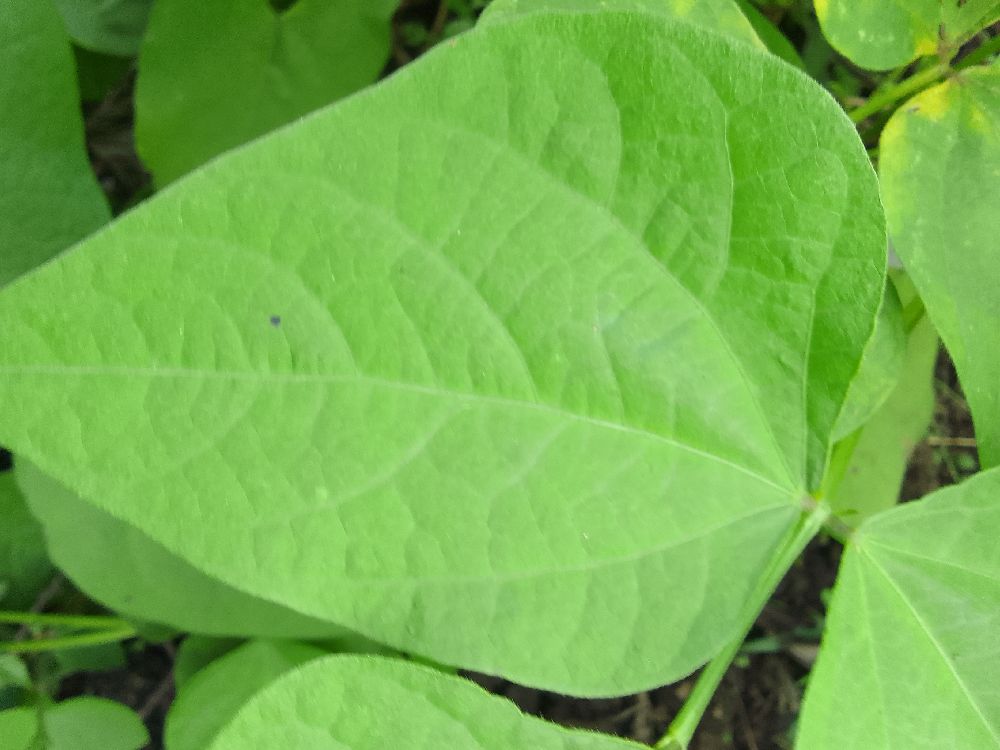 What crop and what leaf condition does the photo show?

common bean, healthy
